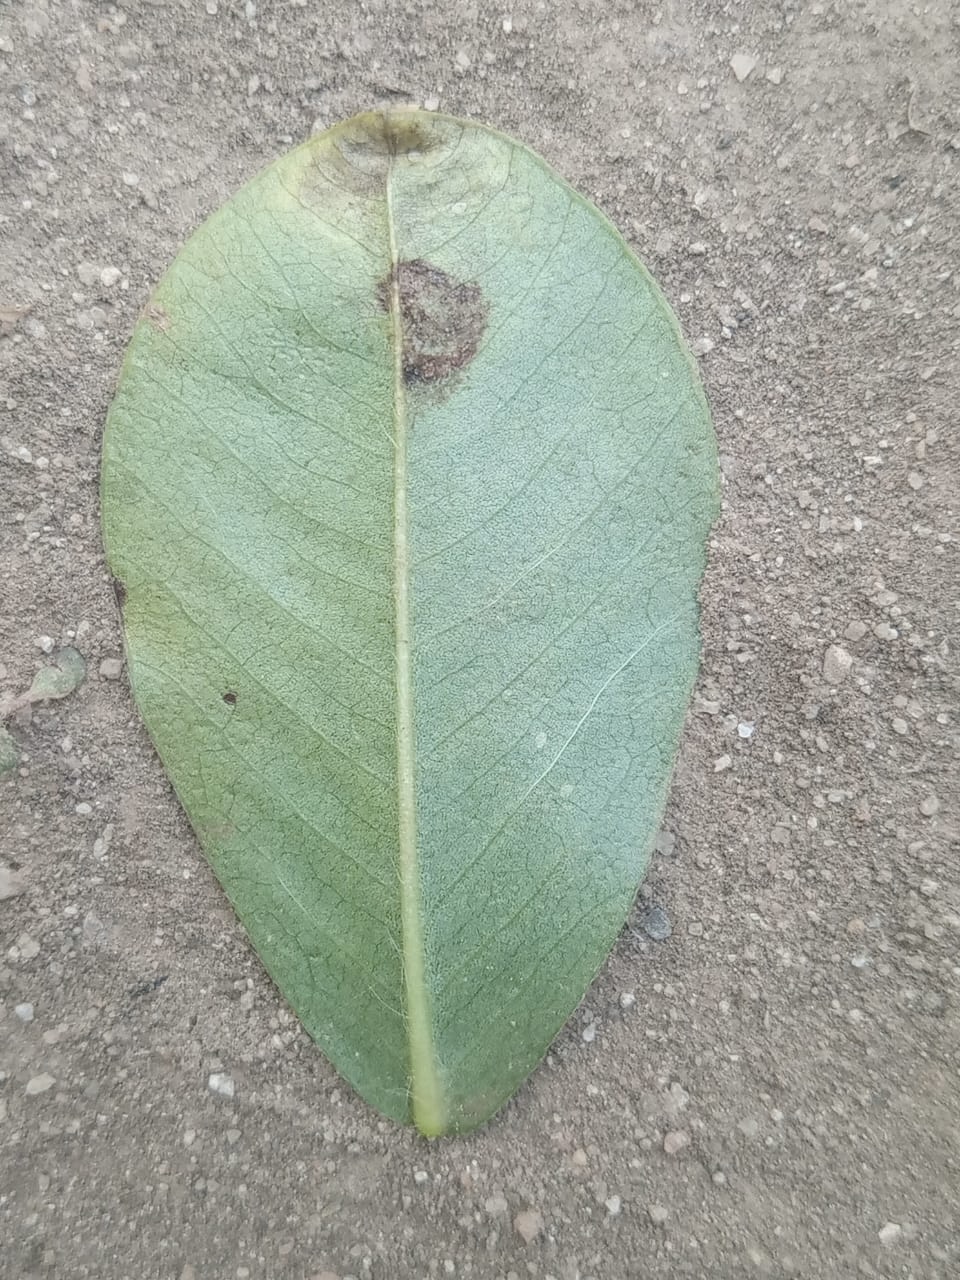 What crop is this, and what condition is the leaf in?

peanut, phoma arachidicola
